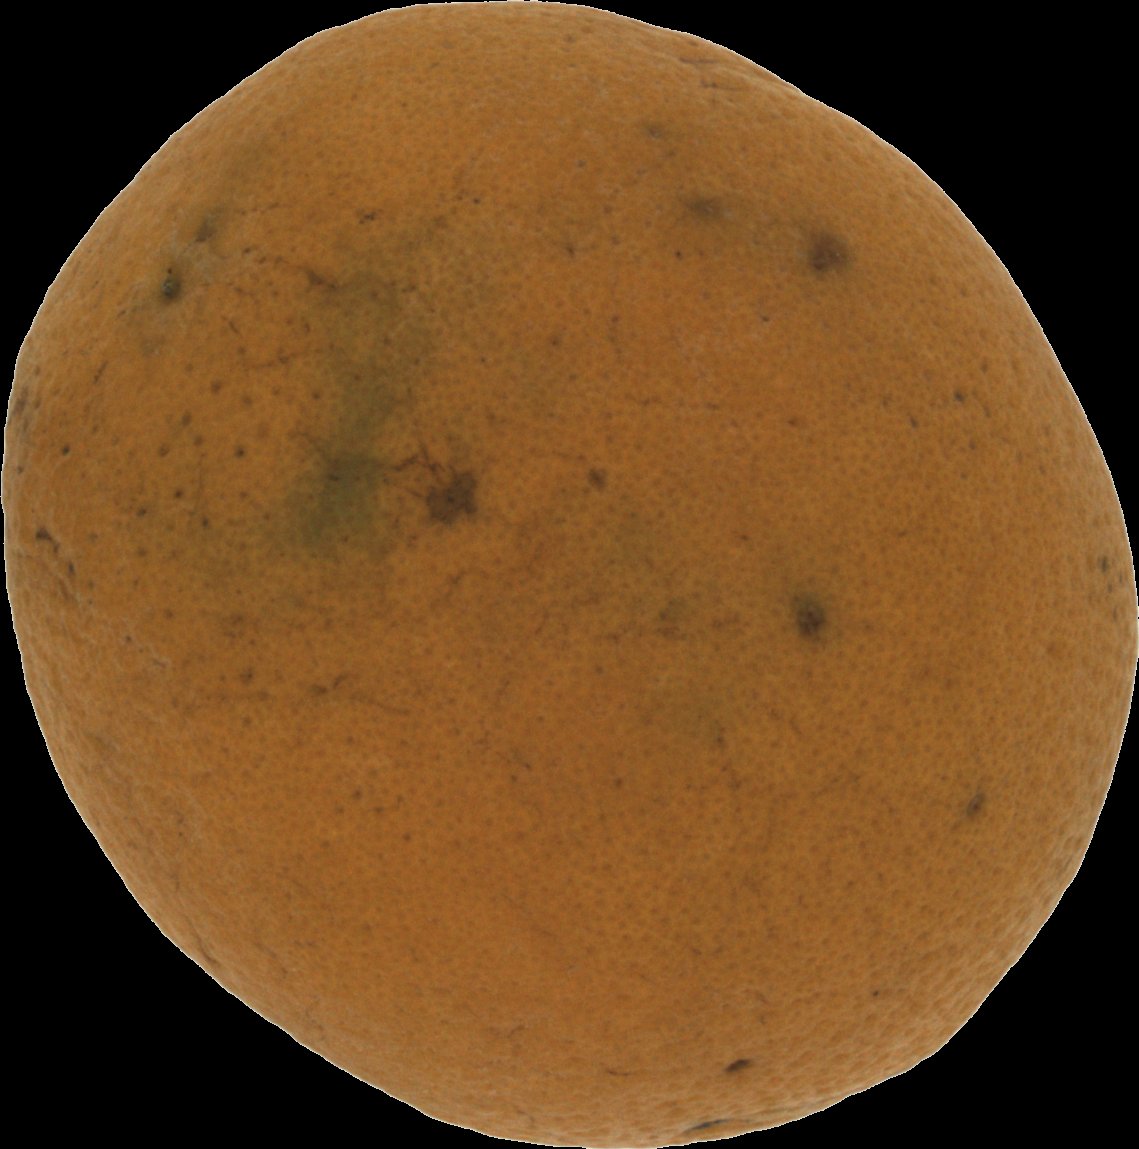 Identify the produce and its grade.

orange, bad
